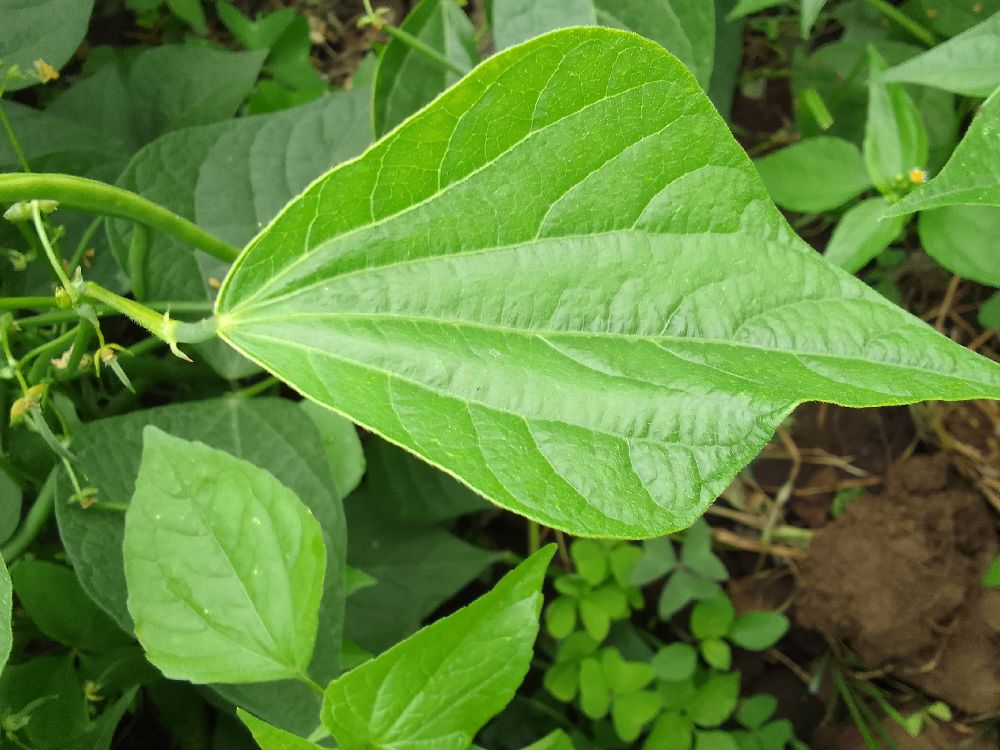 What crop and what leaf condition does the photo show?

common bean, healthy
